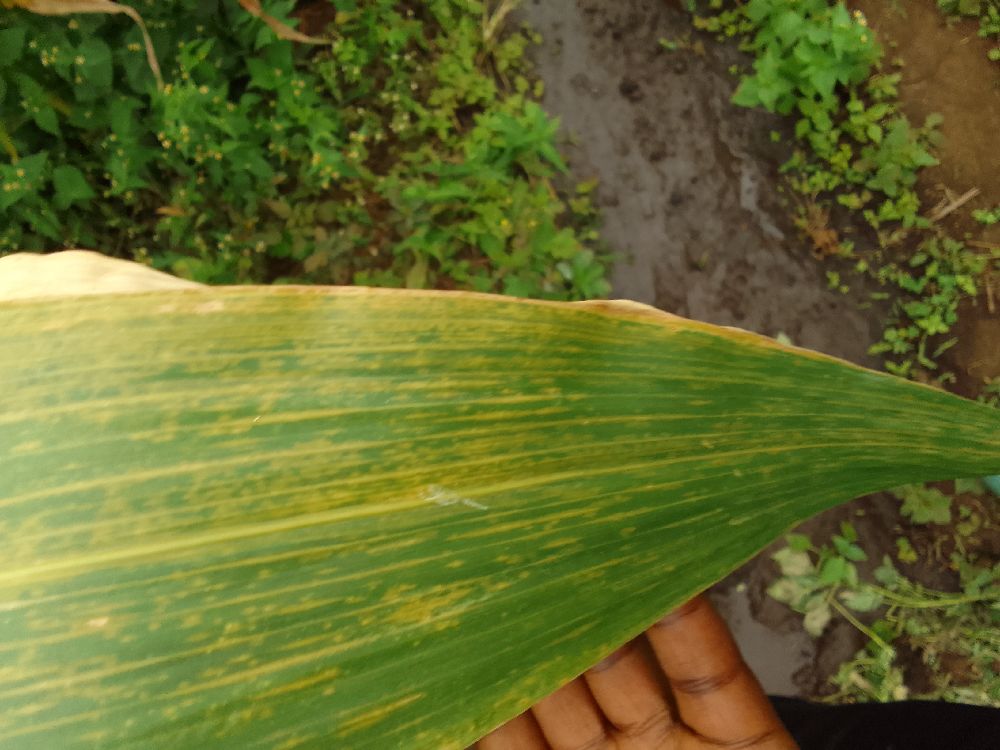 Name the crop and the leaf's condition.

maize, maize lethal necrosis
